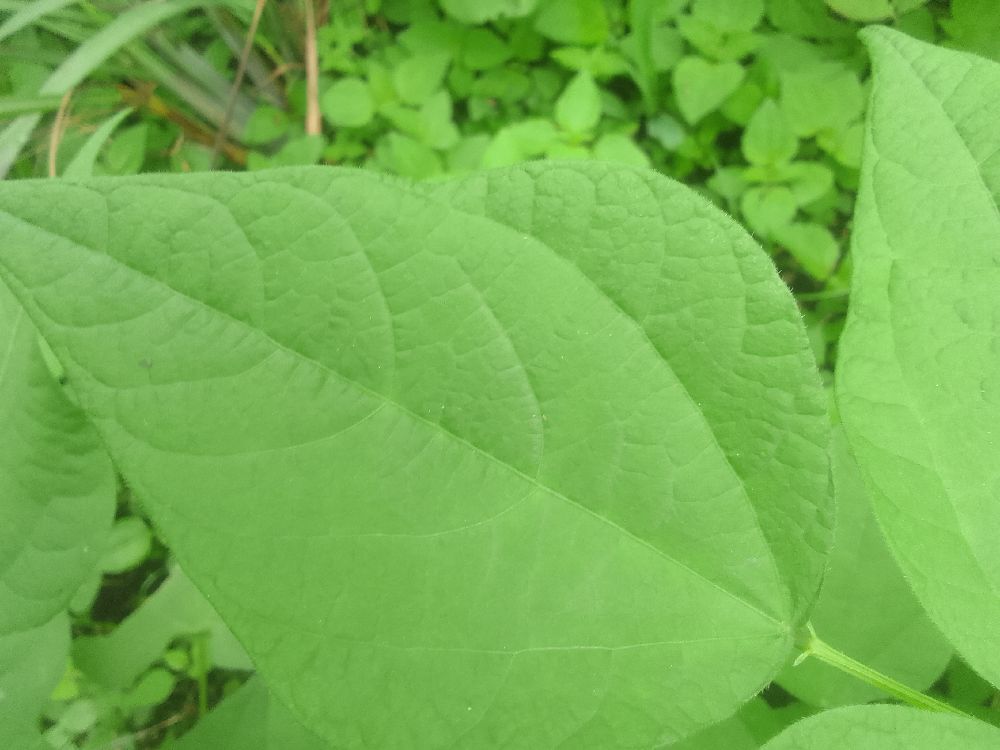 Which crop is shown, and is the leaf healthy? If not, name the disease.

common bean, healthy
